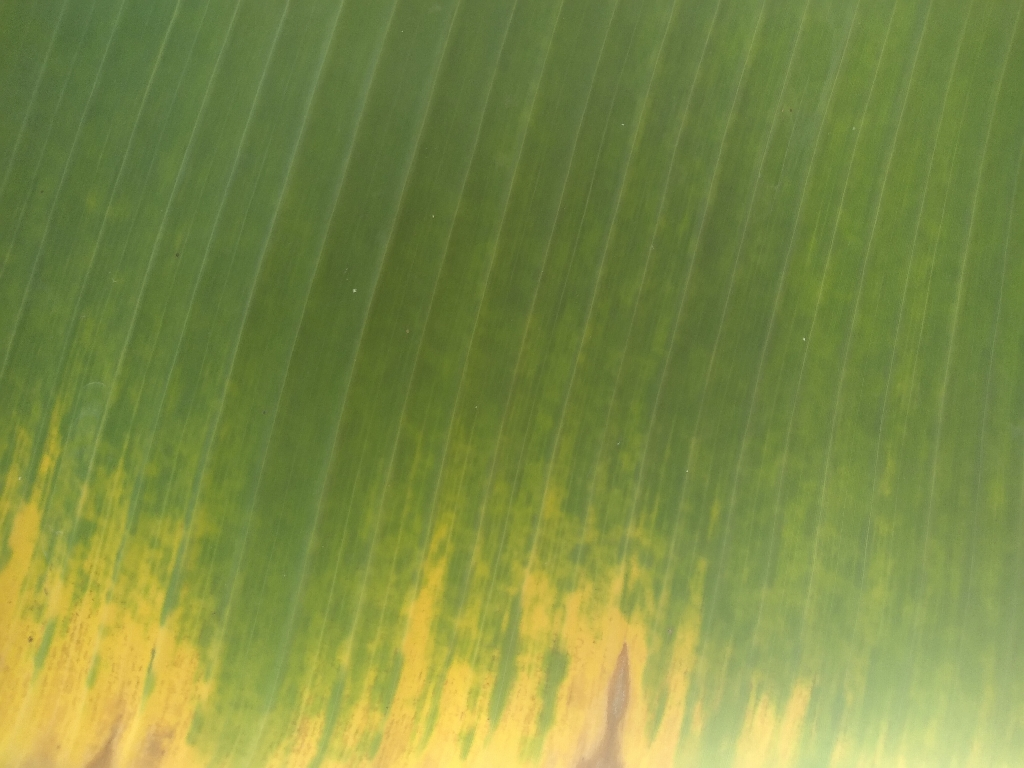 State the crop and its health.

banana, fusarium wilt race 1
